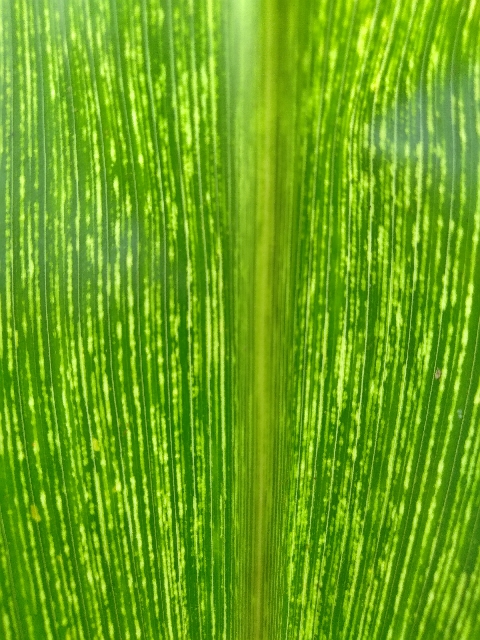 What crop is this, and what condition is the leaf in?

maize, maize streak virus
